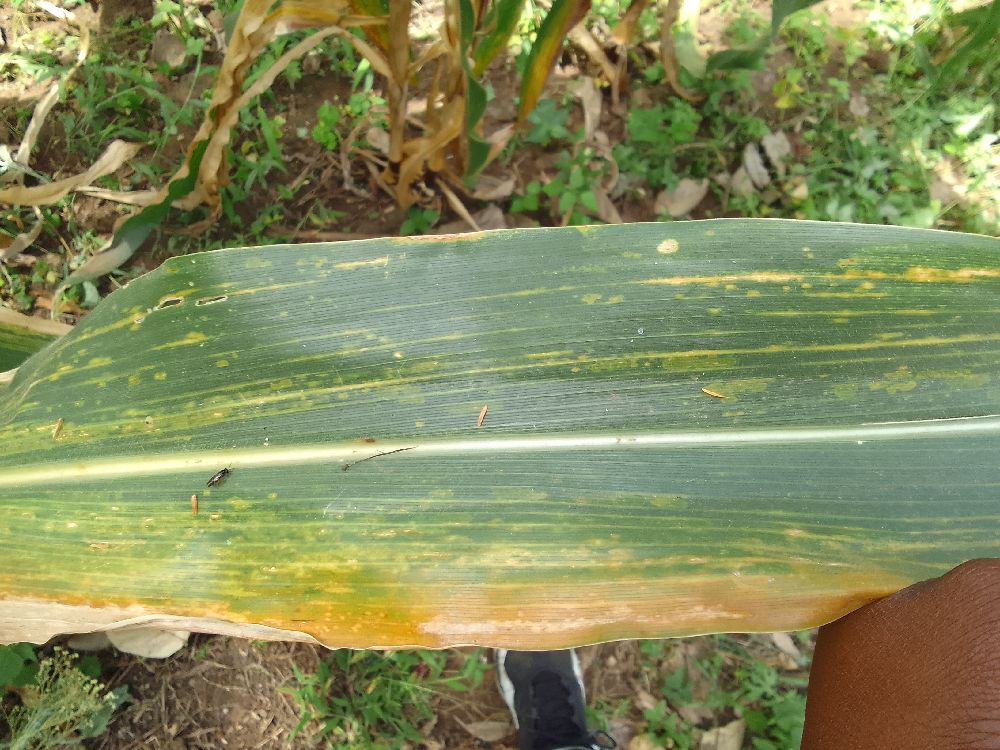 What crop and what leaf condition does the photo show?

maize, maize lethal necrosis
